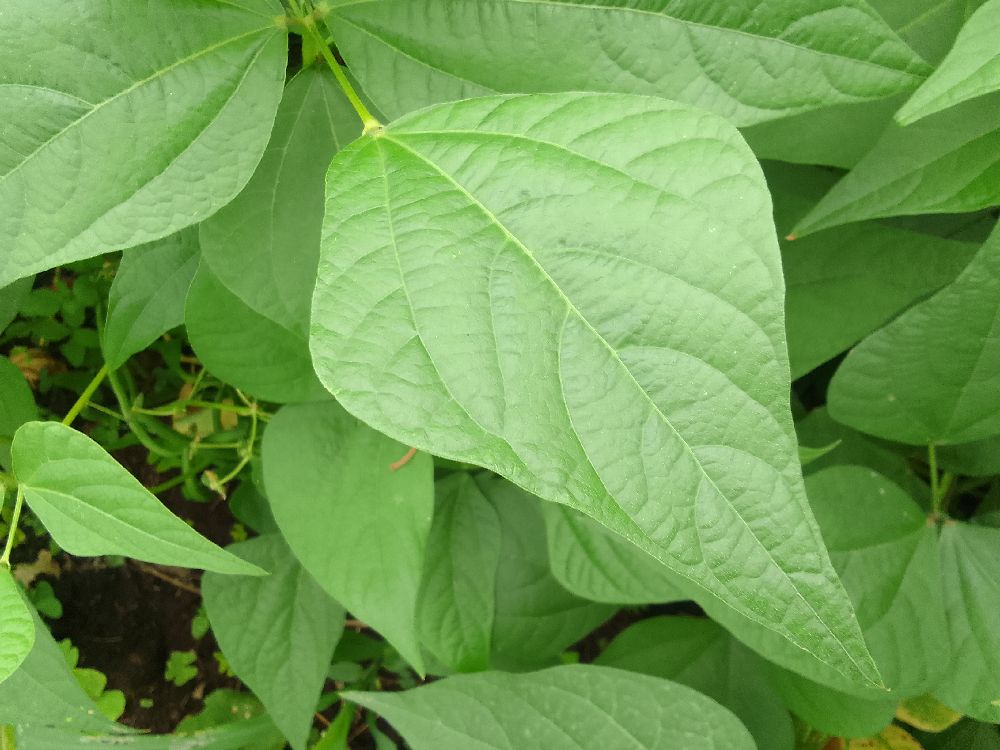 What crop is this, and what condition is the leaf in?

common bean, healthy
